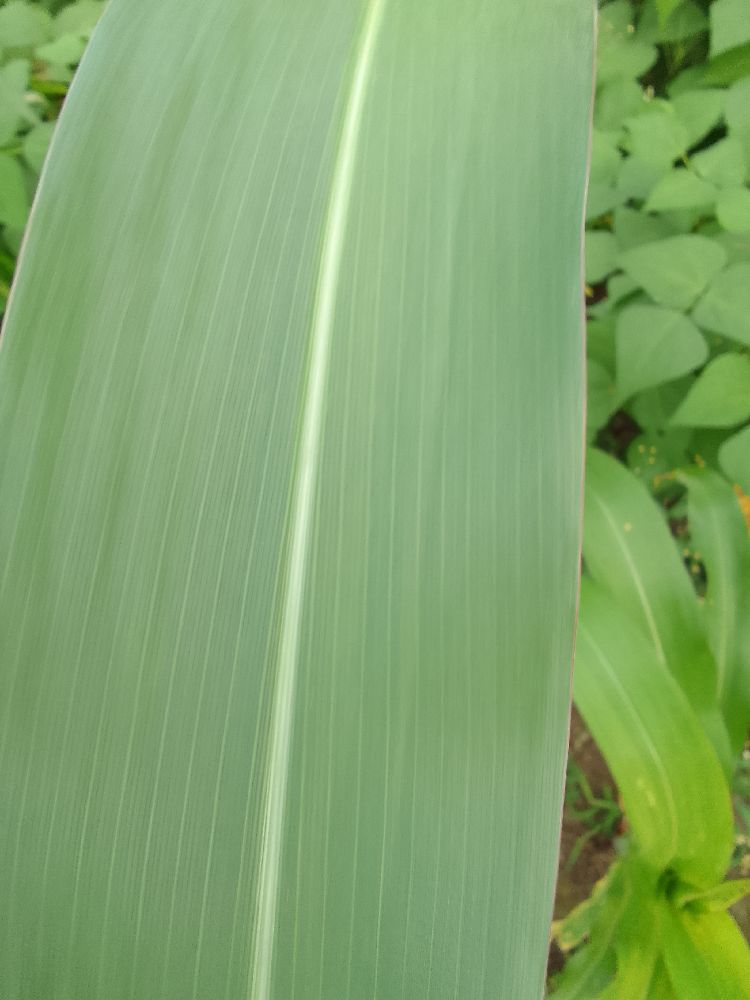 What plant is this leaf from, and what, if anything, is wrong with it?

maize, healthy
